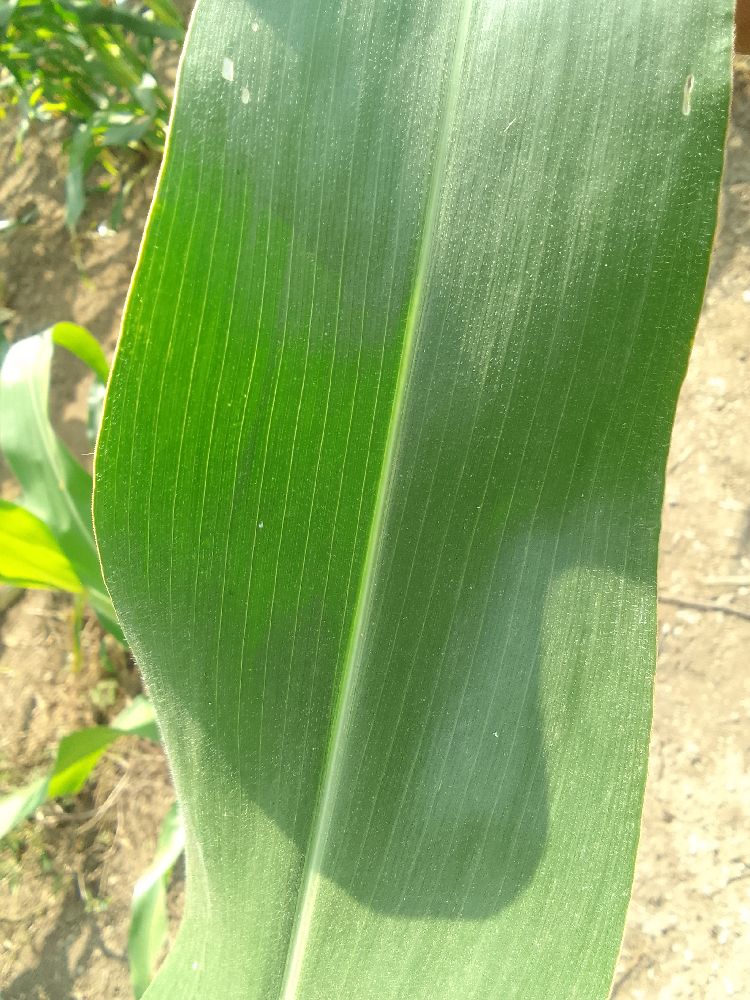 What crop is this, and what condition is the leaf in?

maize, healthy
